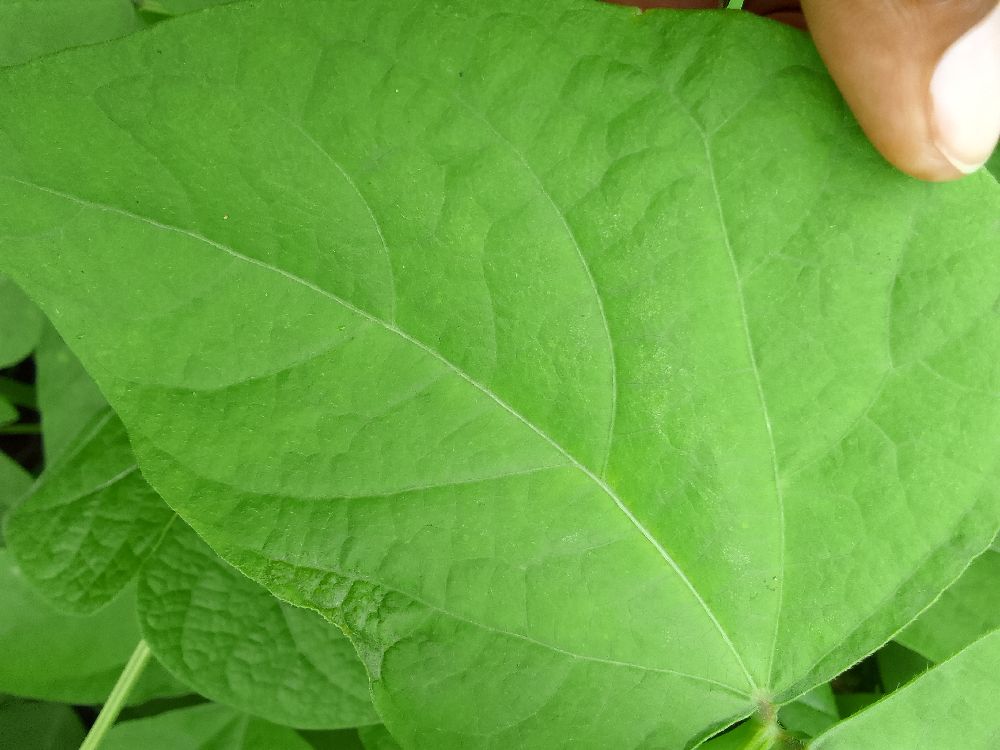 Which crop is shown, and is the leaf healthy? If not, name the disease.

maize, healthy
